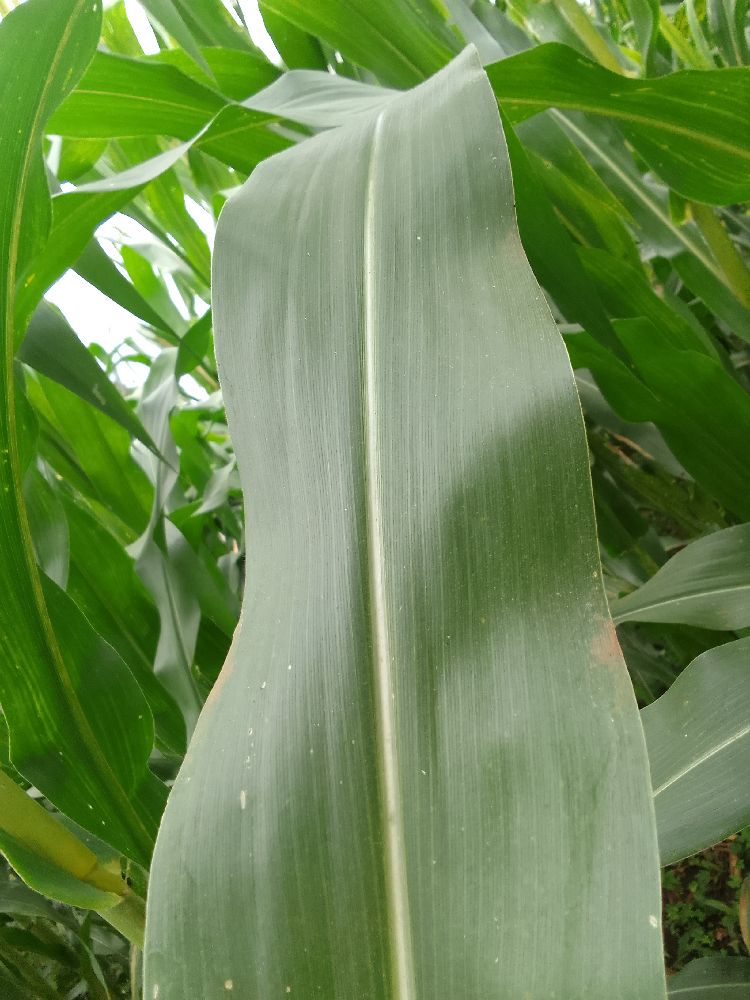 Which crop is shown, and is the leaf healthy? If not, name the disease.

maize, healthy
